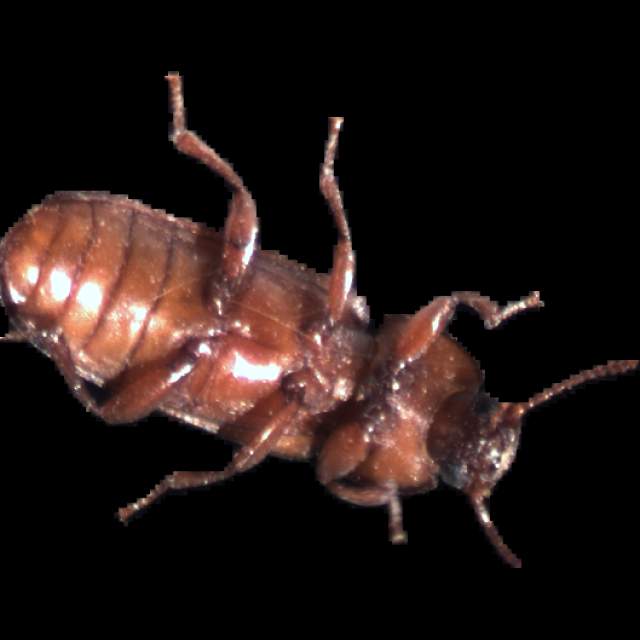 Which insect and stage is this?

mealworm beetle
